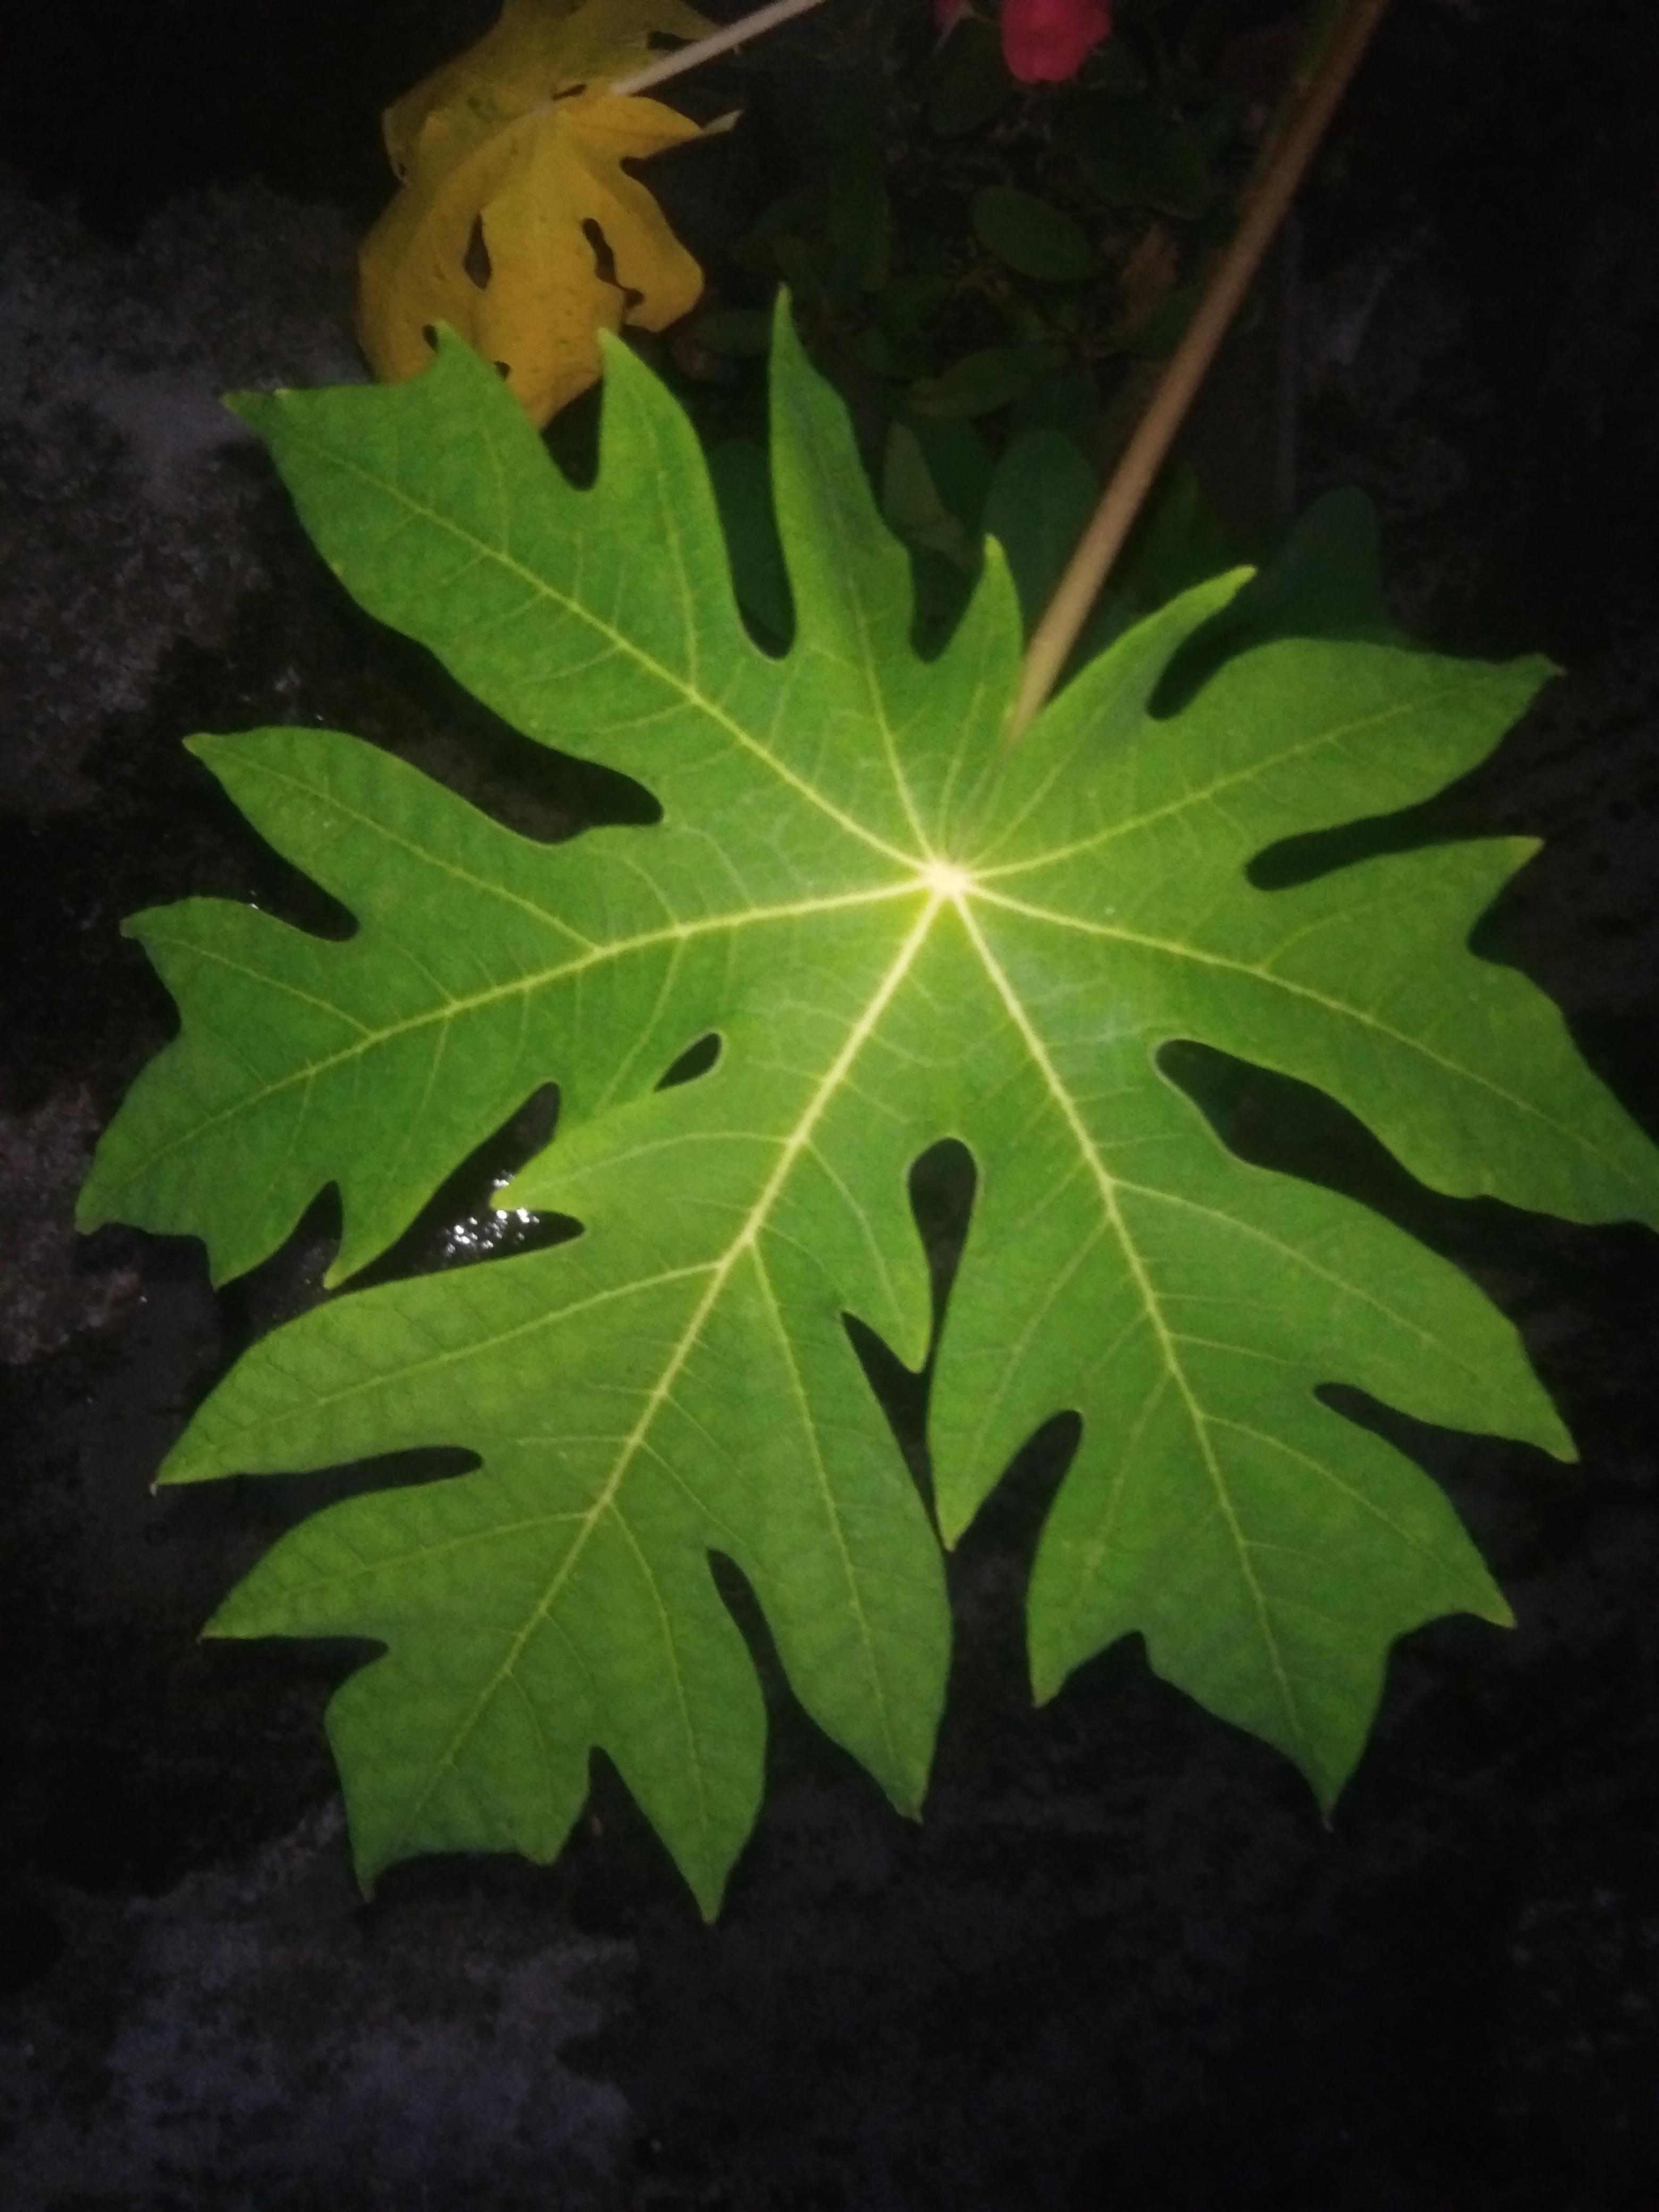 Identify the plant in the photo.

papaya
